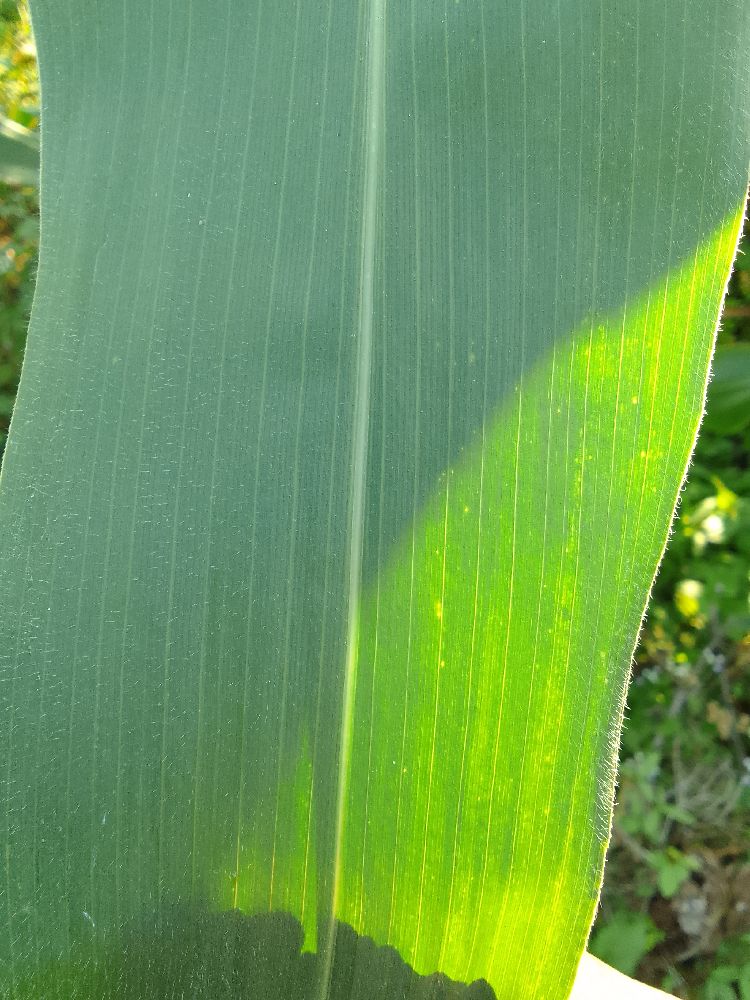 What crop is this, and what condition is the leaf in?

maize, healthy
